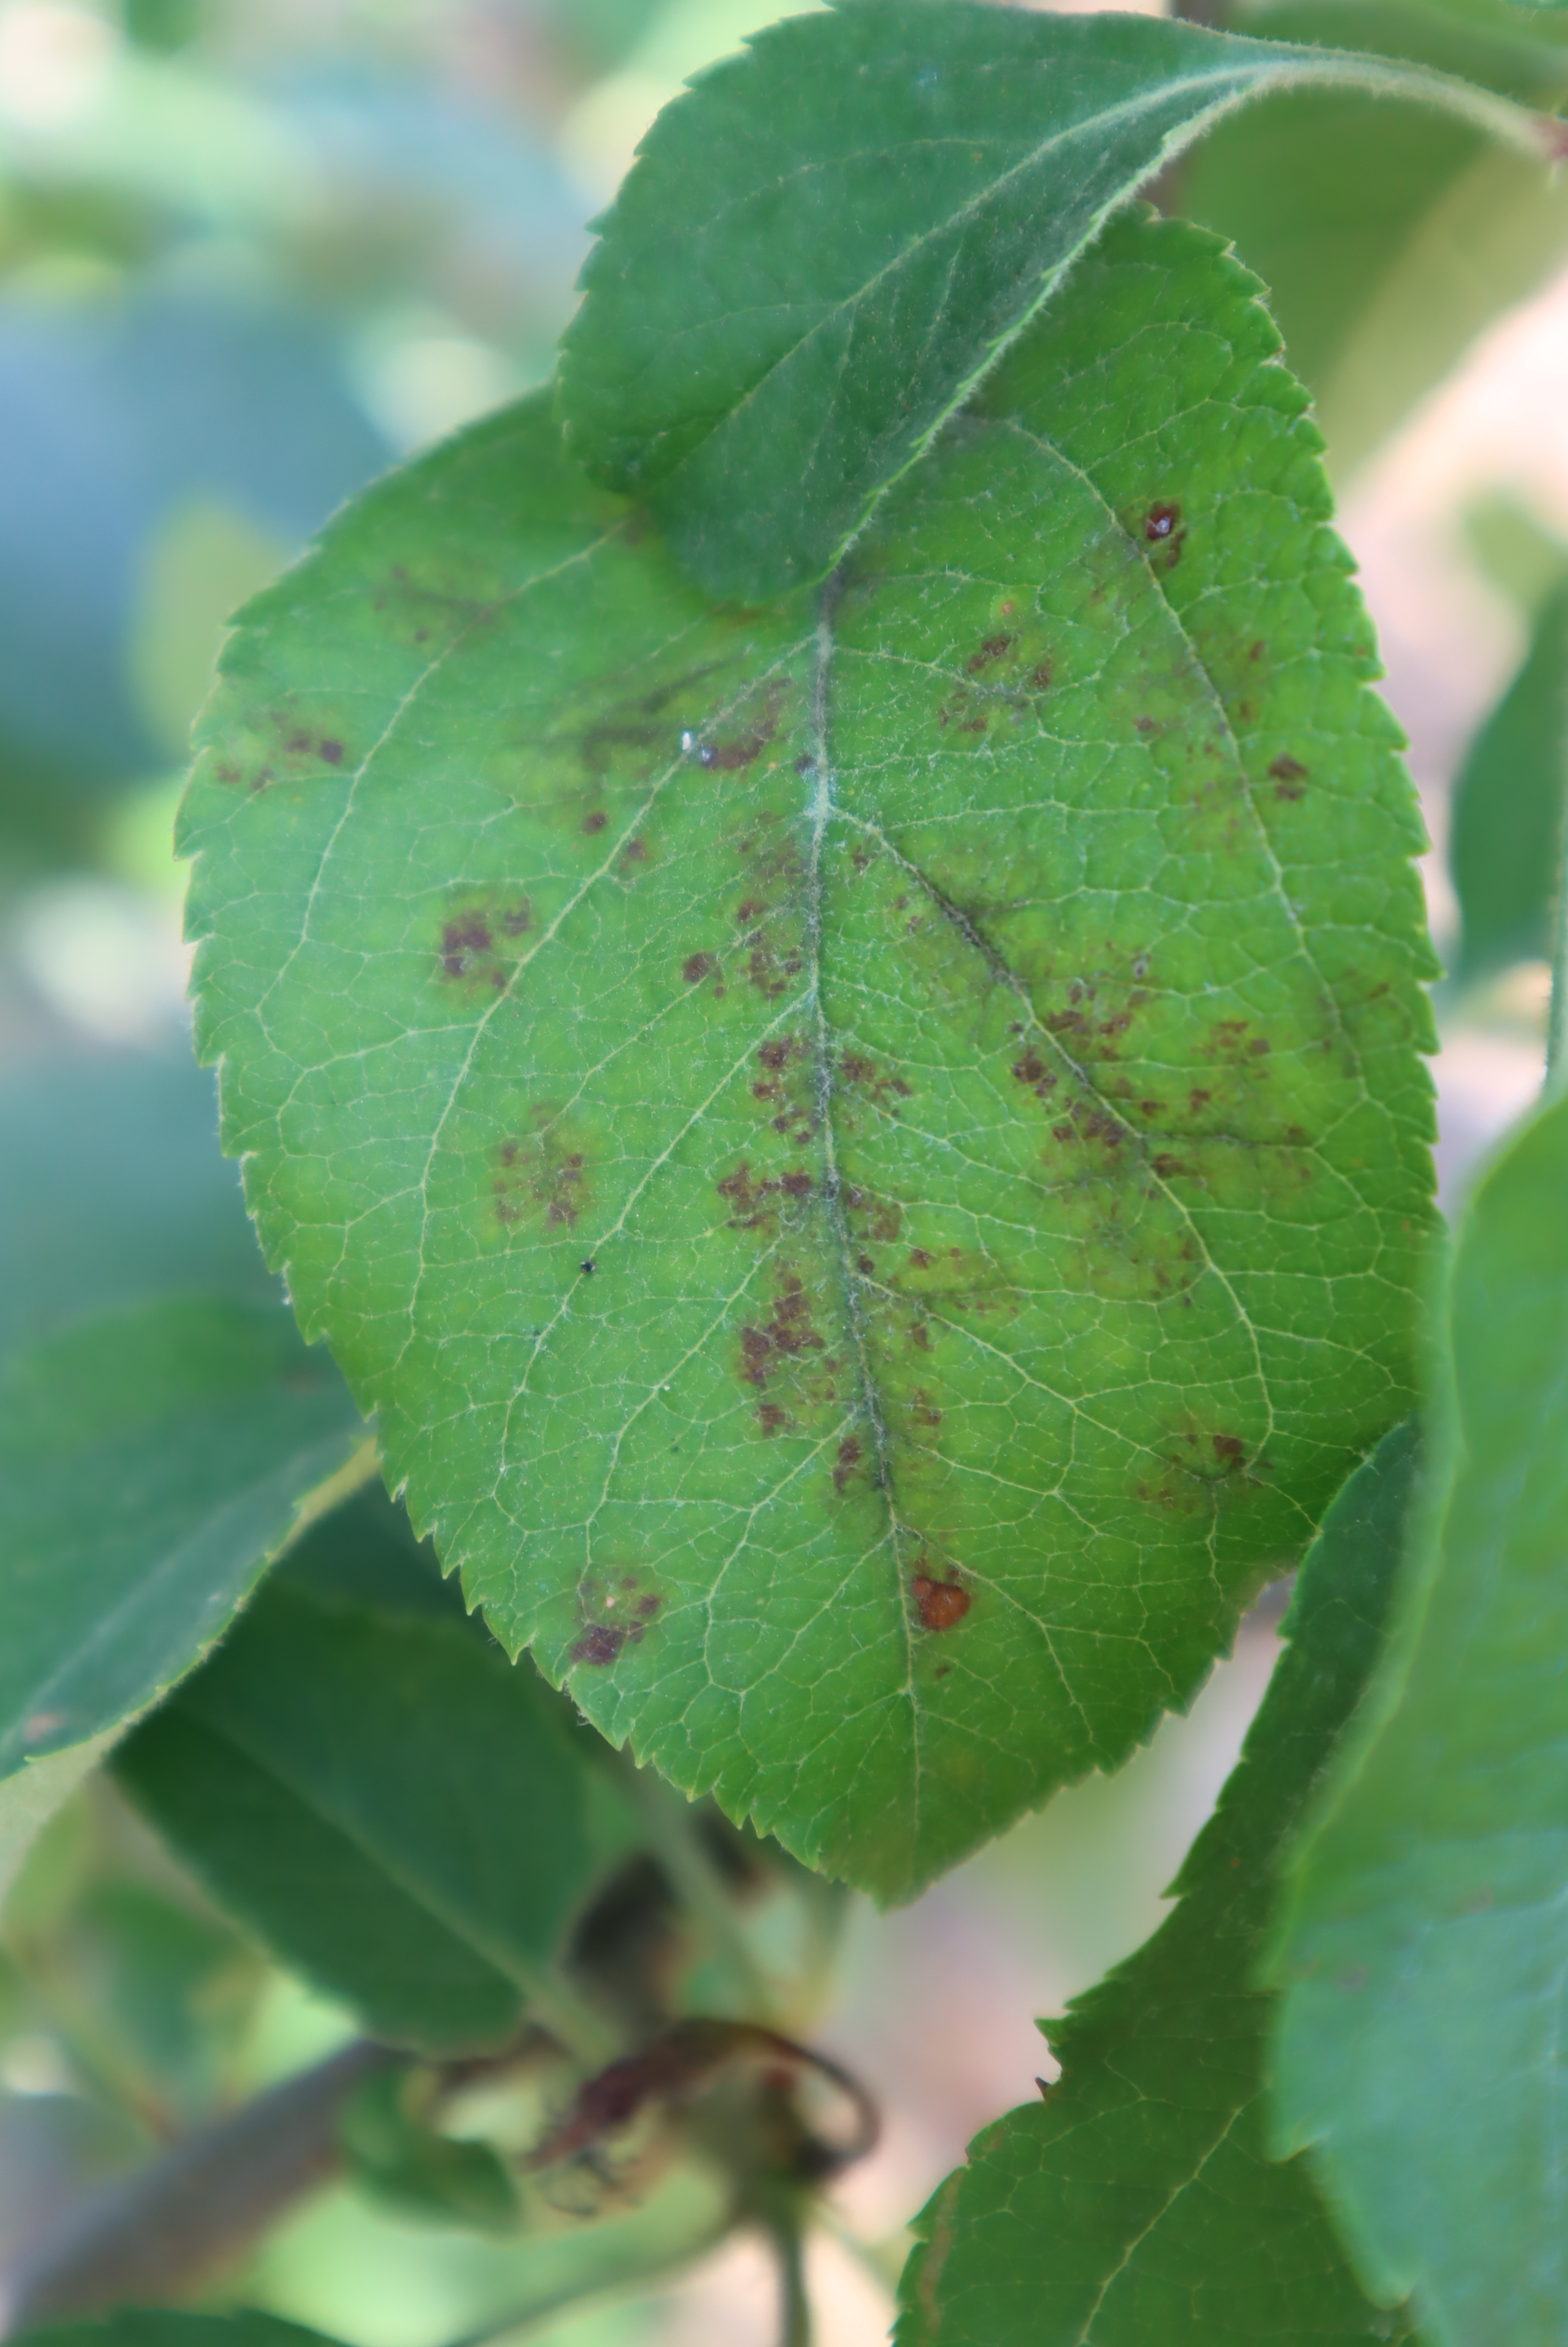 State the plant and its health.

apple, alternaria, scab
